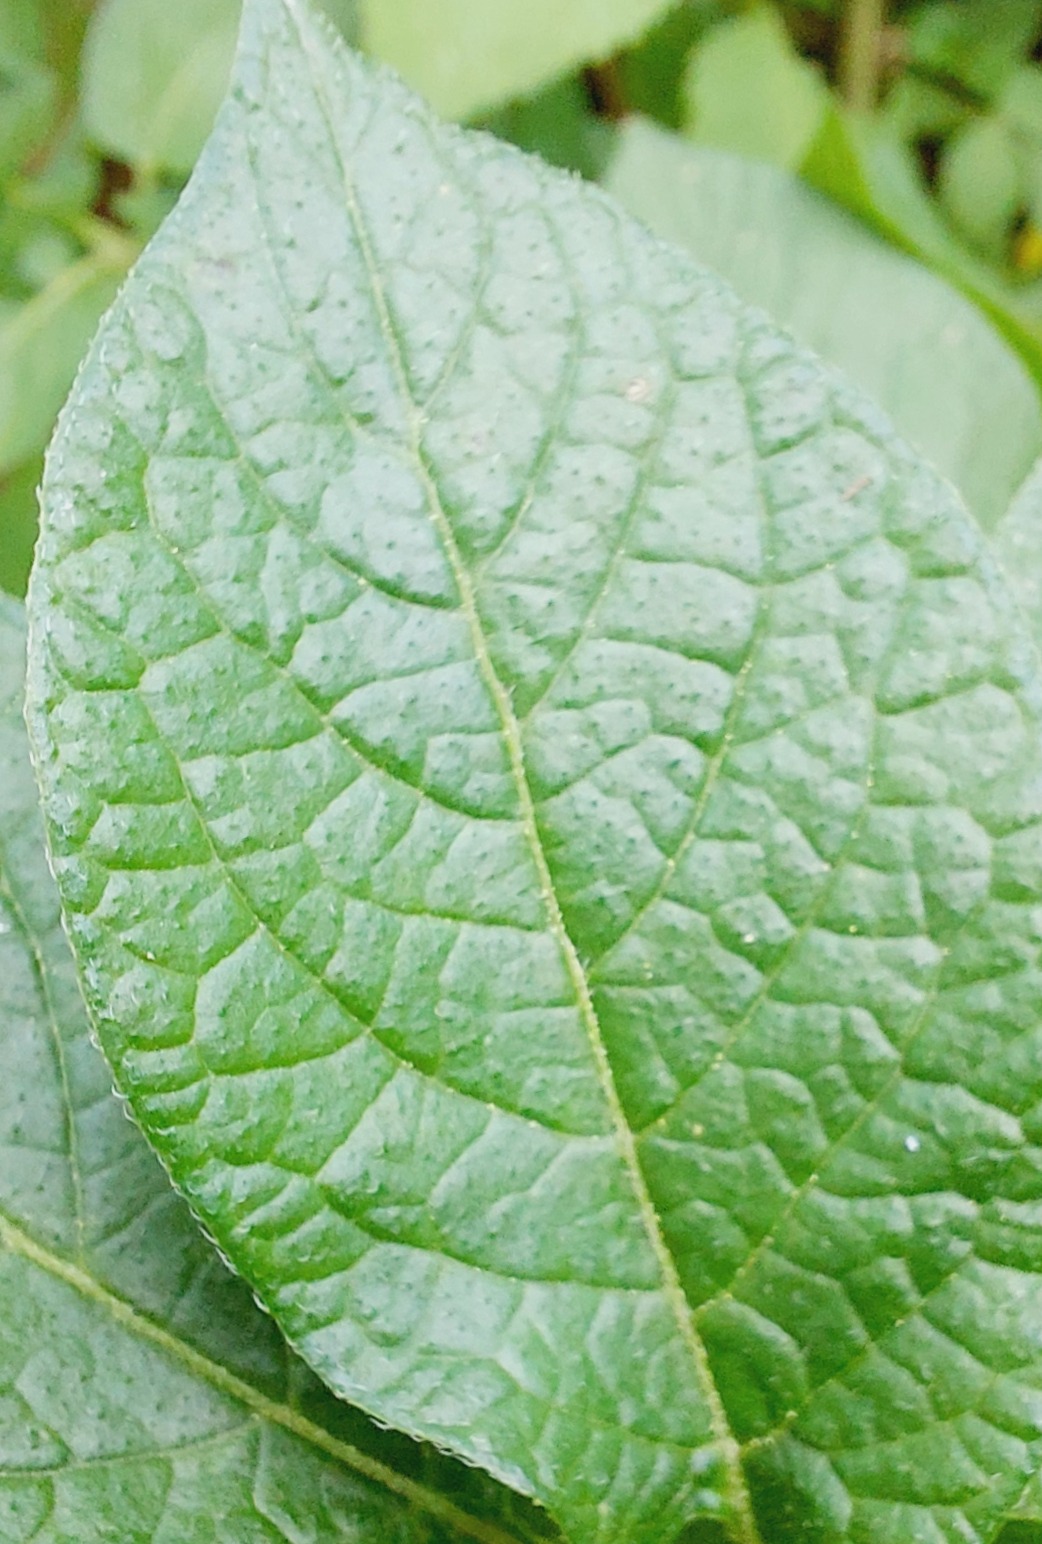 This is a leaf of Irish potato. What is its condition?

healthy
